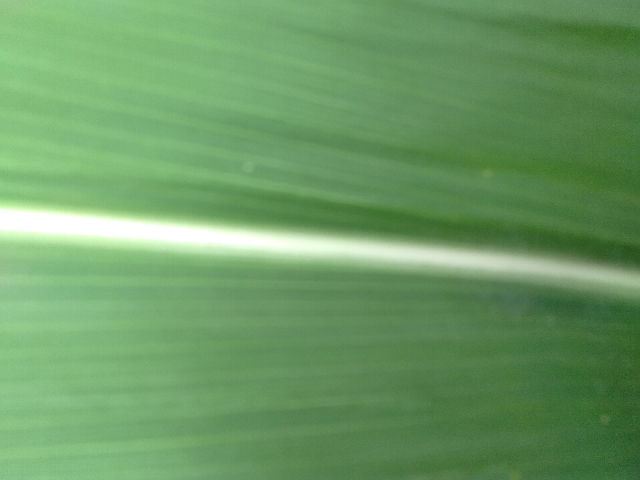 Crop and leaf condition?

maize, healthy
